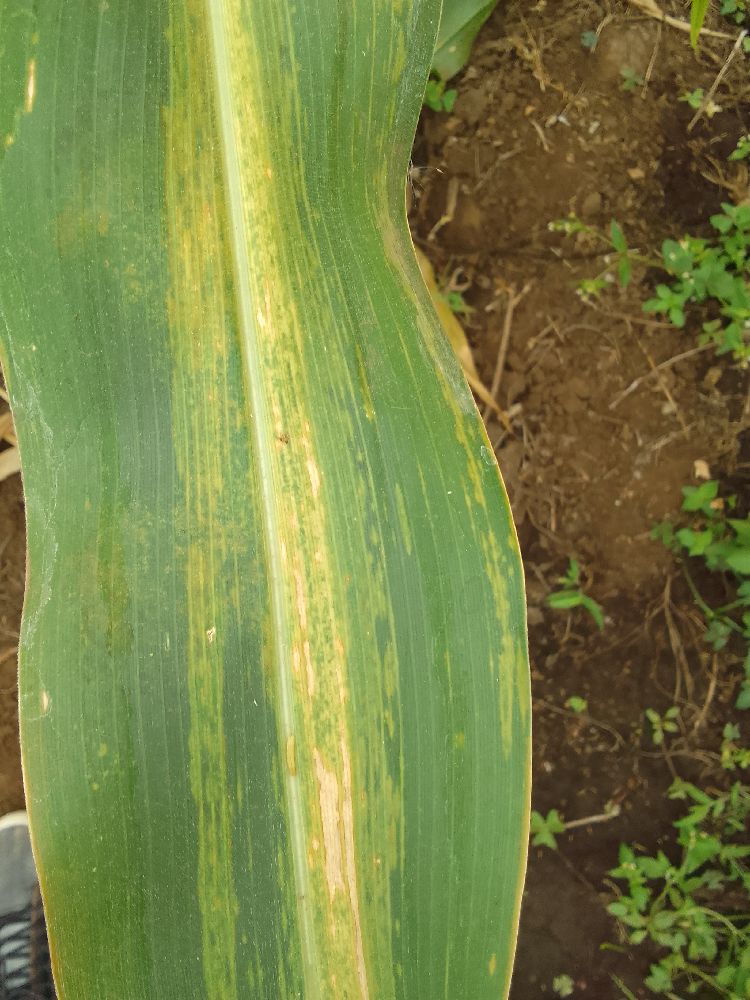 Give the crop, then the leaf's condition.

maize, maize lethal necrosis
